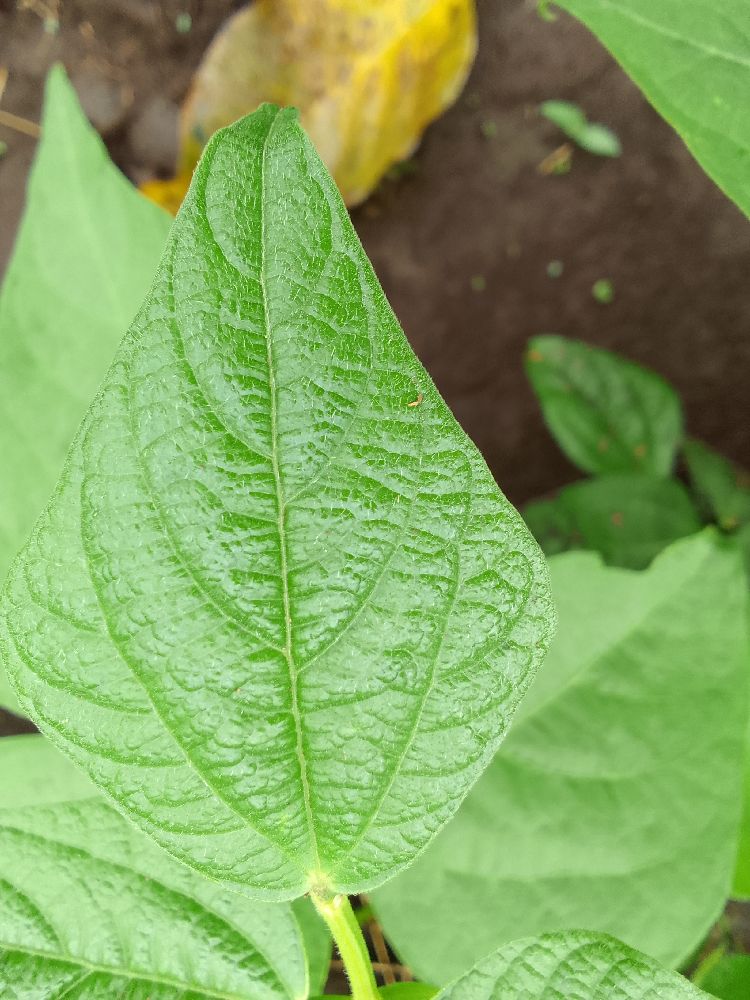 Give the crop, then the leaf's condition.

common bean, healthy
